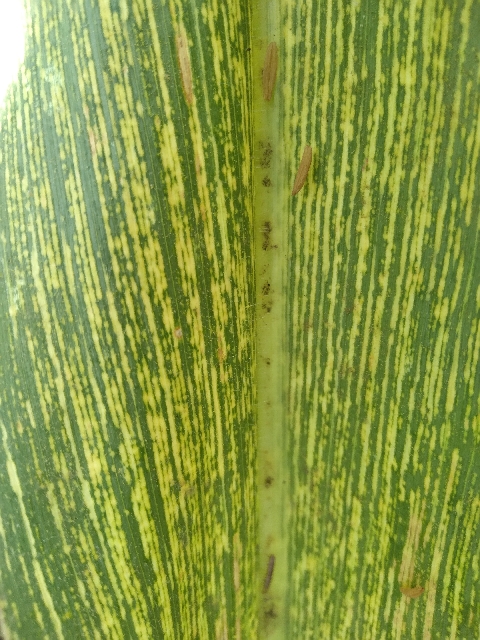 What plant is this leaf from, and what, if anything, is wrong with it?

maize, maize streak virus
